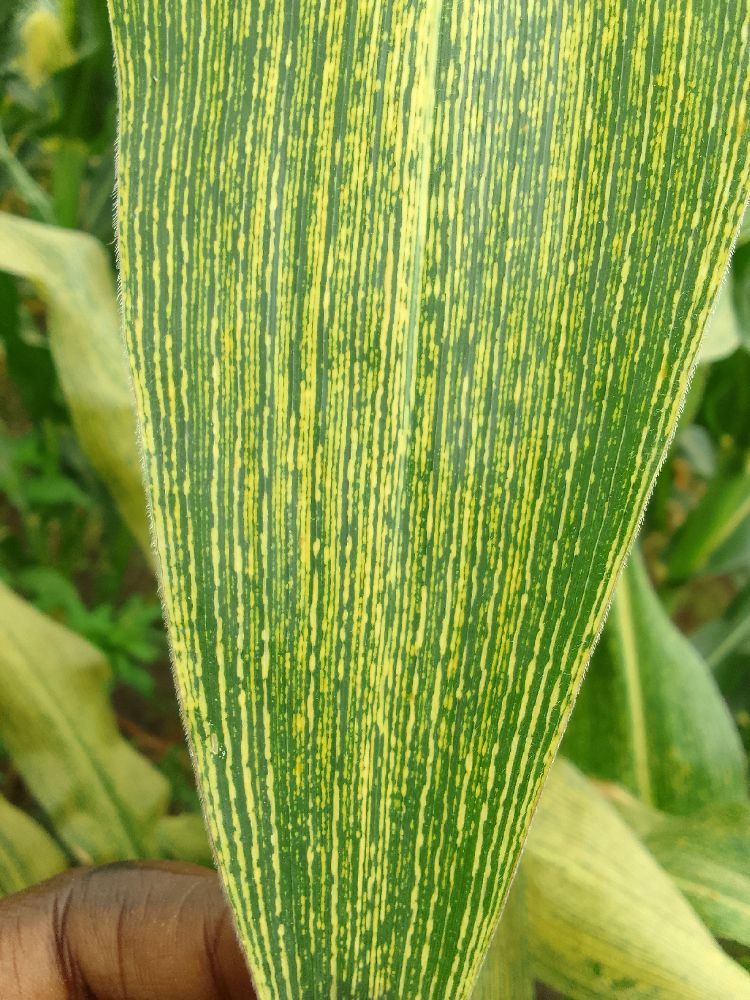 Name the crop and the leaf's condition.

maize, maize streak virus
